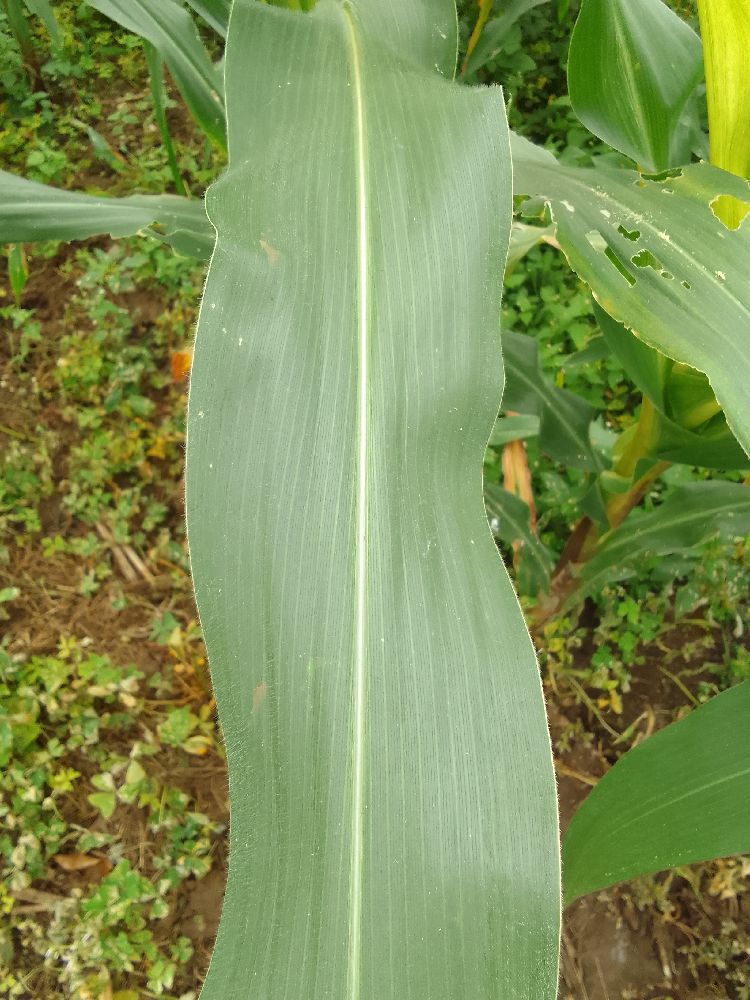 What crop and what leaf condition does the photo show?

maize, healthy
